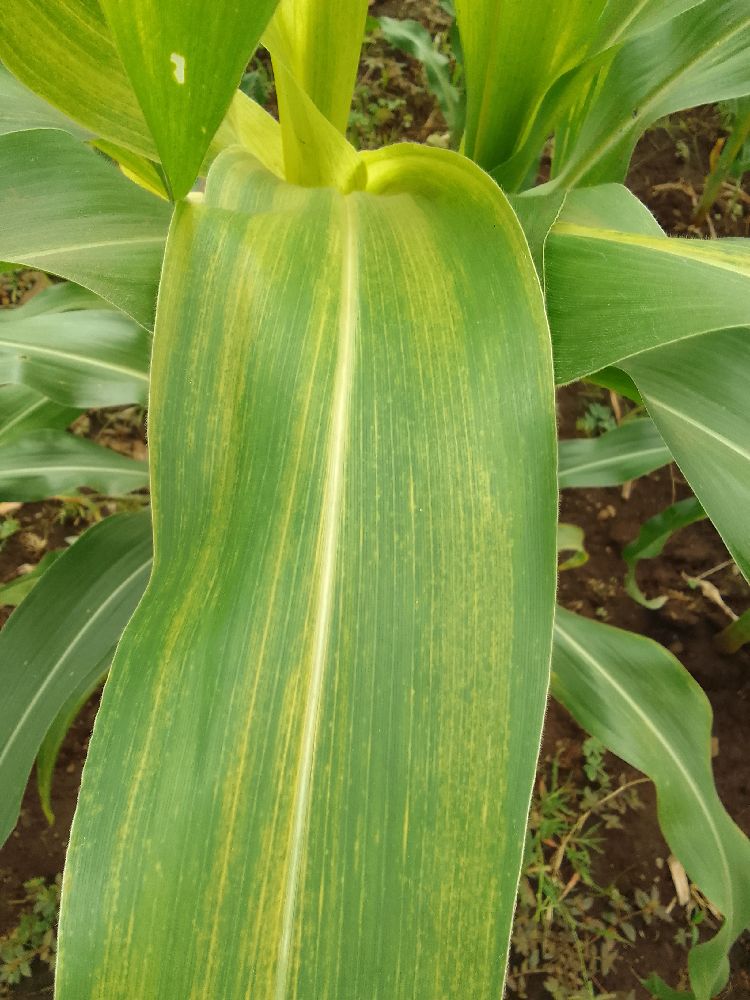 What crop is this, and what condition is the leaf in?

maize, maize lethal necrosis
